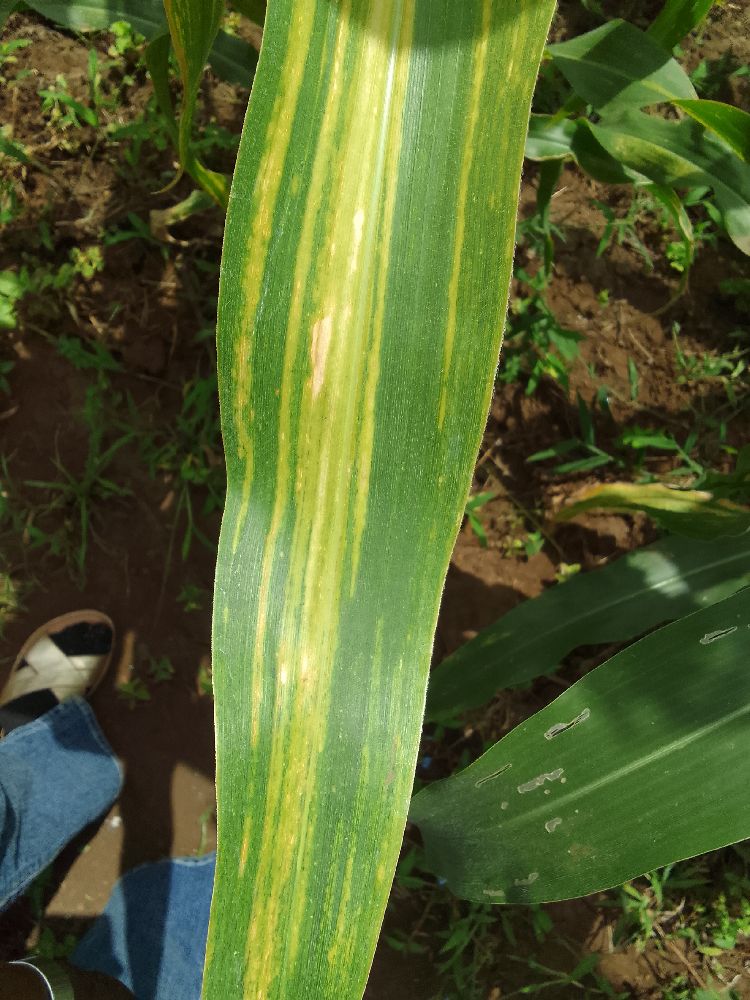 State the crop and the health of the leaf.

maize, maize lethal necrosis
